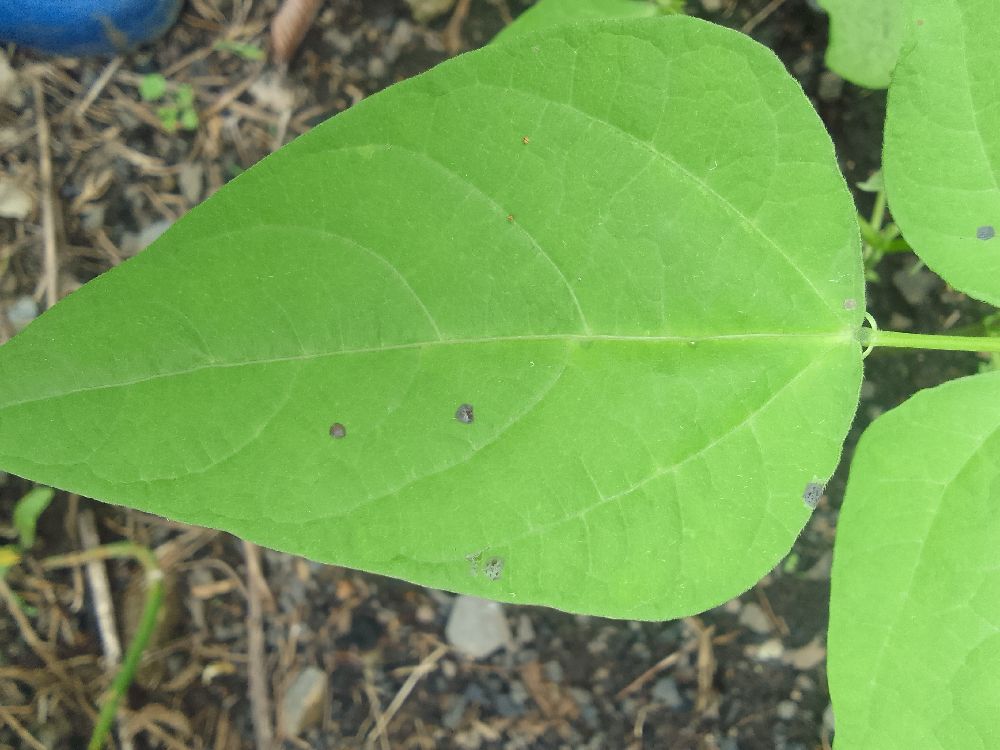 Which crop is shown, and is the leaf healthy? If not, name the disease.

common bean, healthy
